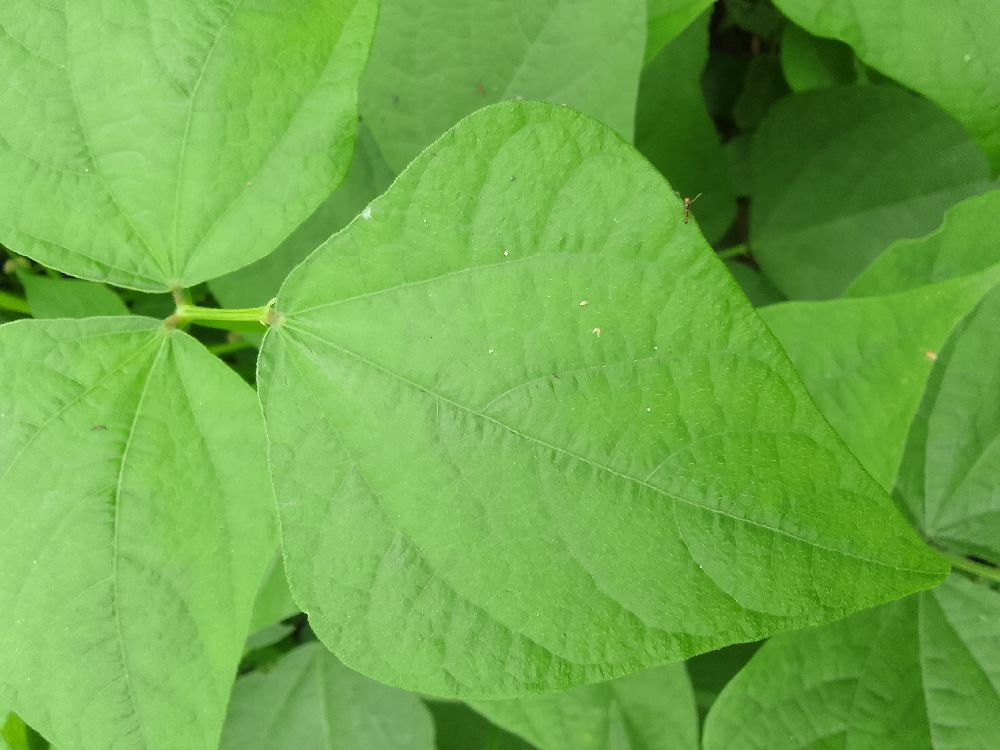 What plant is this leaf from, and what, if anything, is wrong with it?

common bean, healthy
